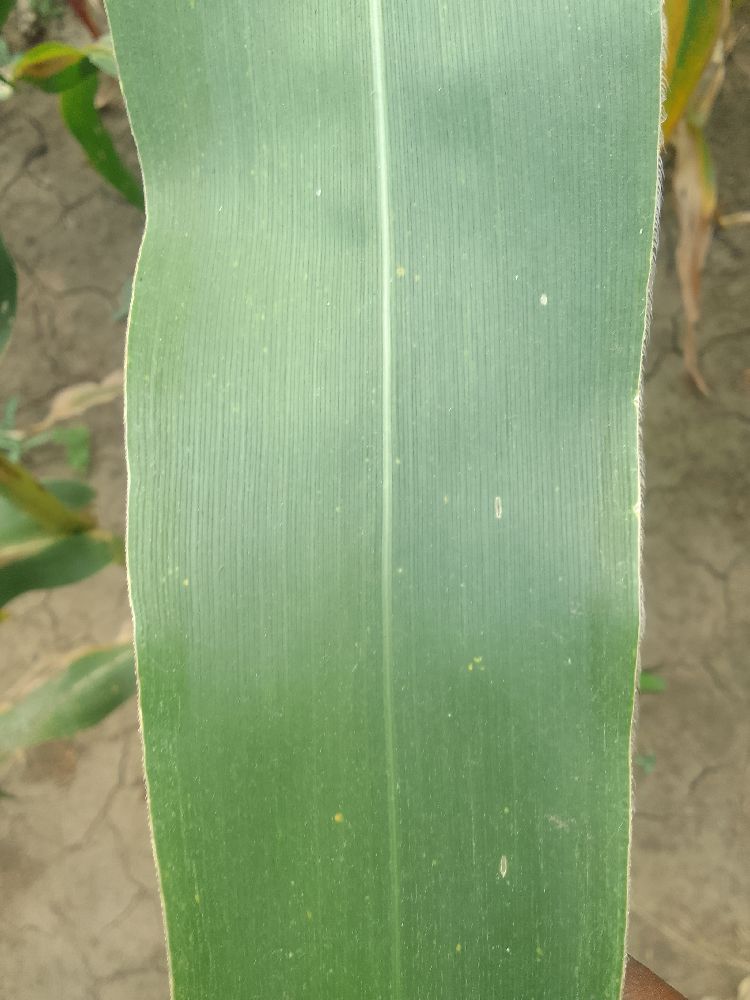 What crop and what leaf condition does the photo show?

maize, healthy
